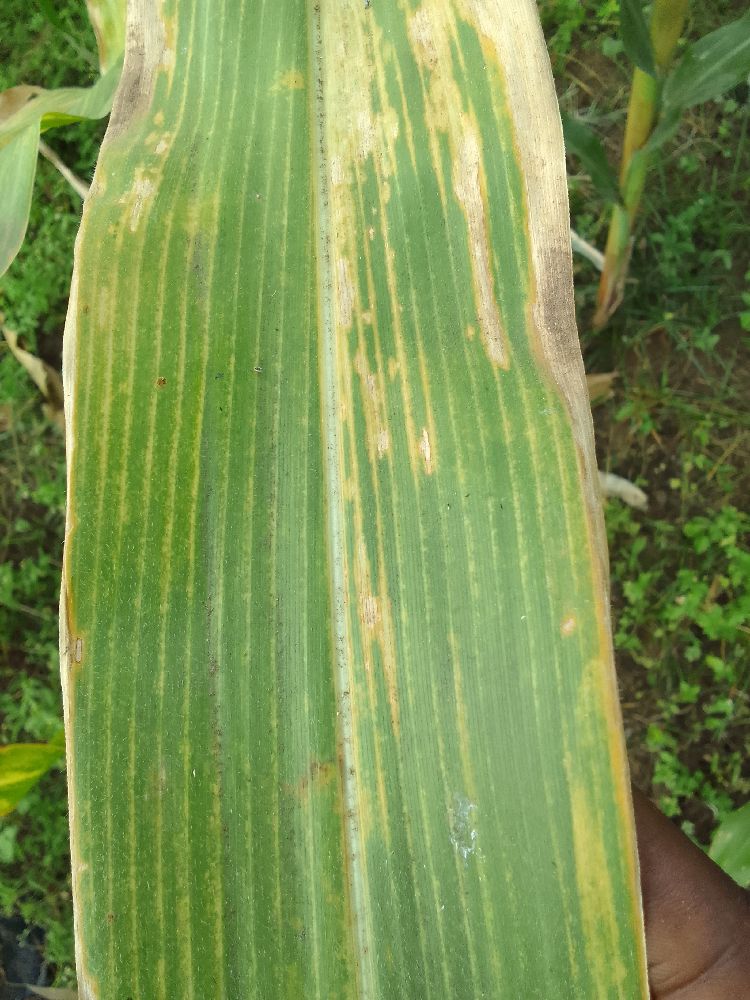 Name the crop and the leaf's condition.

maize, maize lethal necrosis
